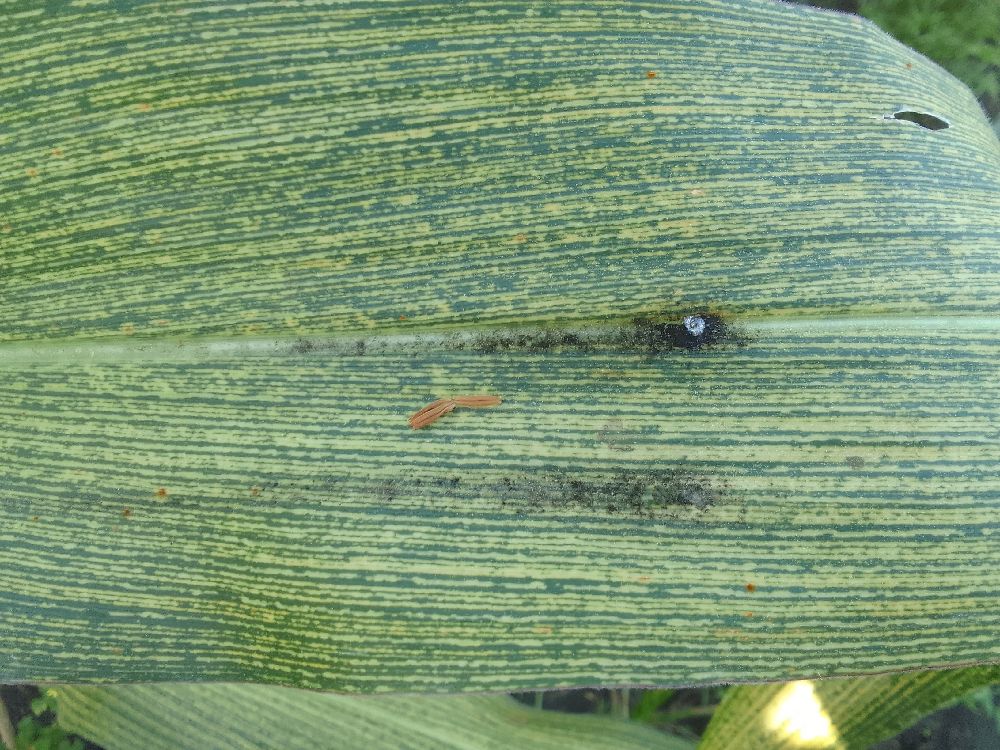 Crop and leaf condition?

maize, maize streak virus
